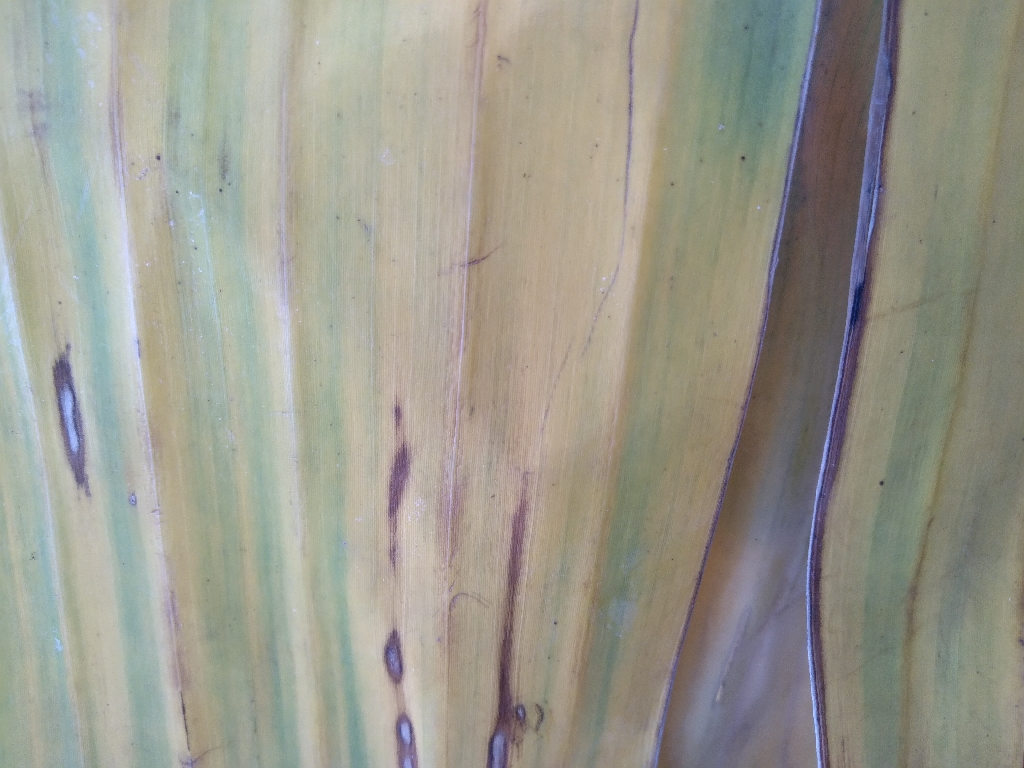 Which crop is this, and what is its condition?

banana, fusarium wilt race 1
